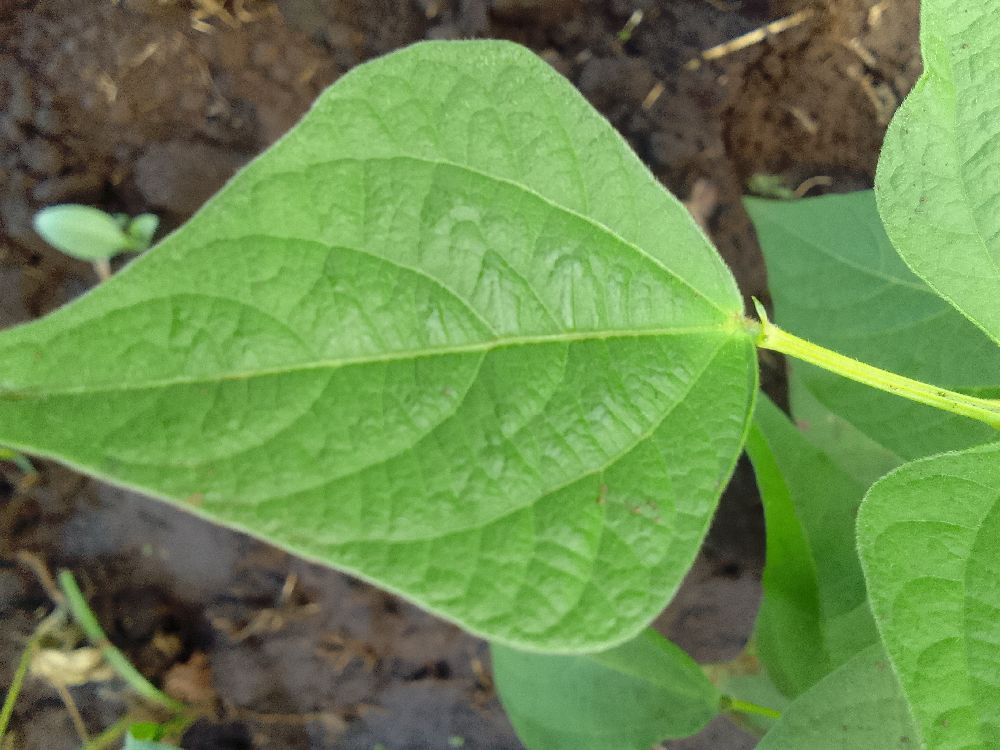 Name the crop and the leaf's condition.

common bean, healthy
